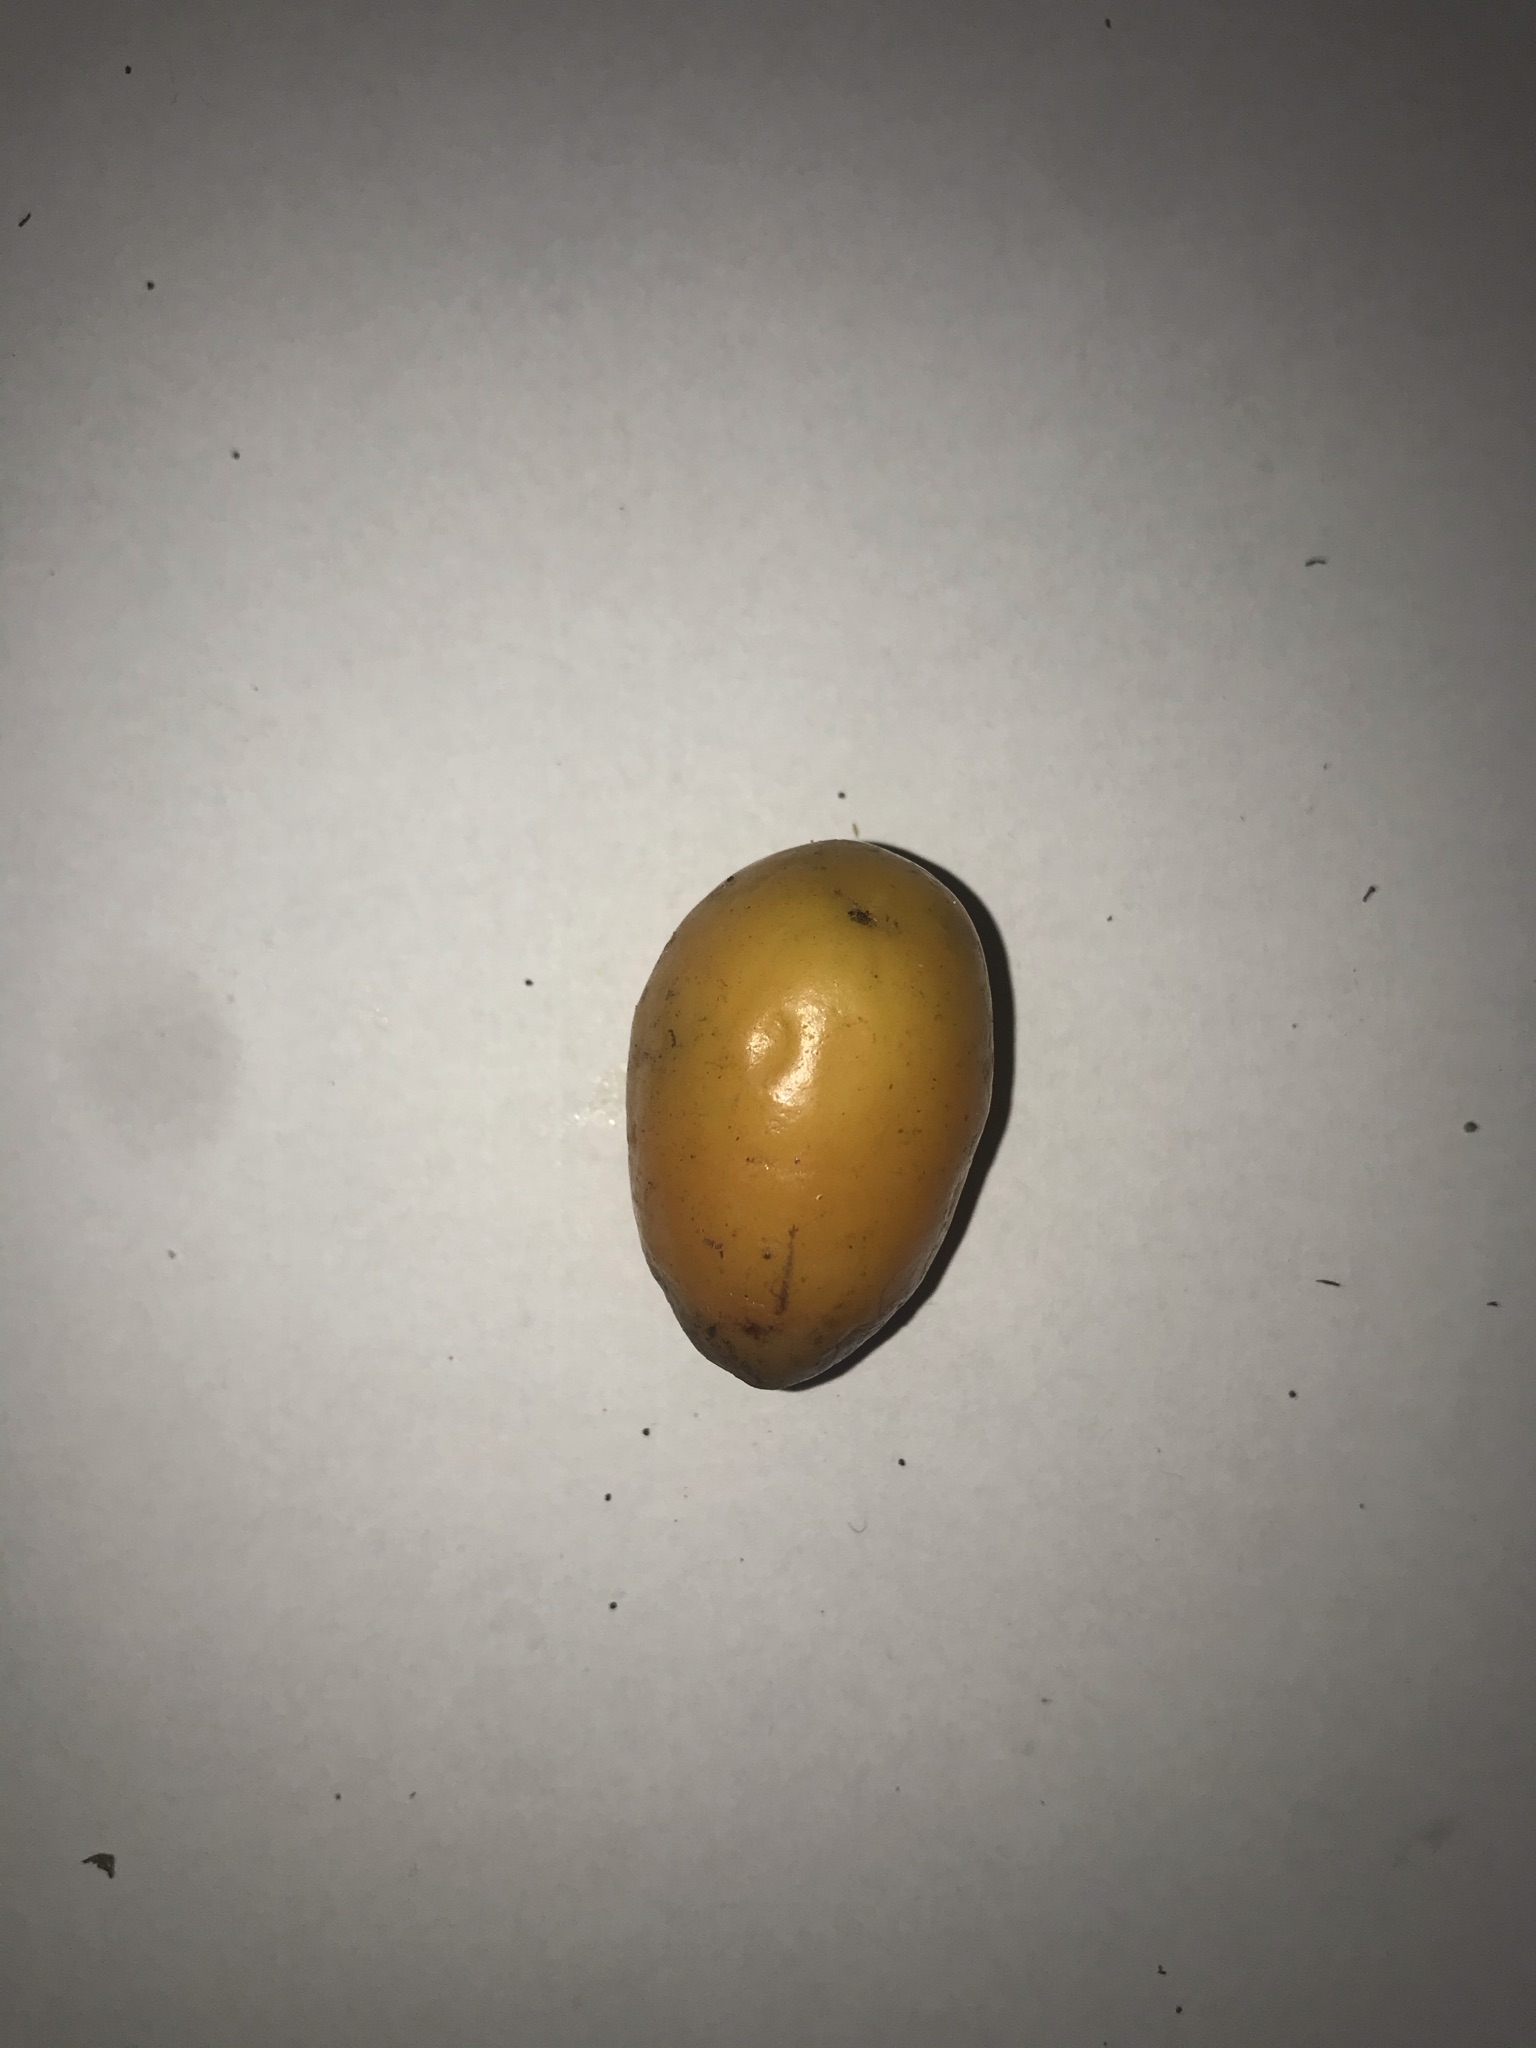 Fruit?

siriguela
